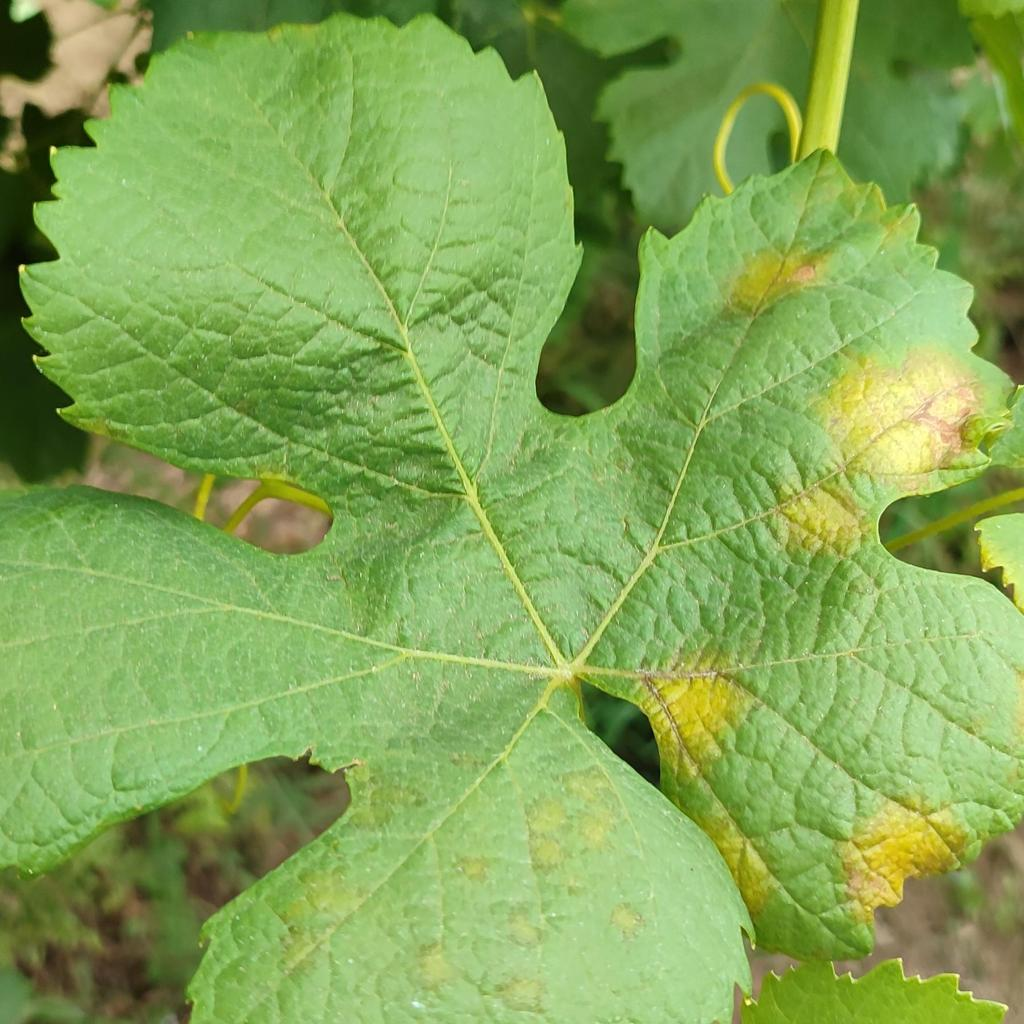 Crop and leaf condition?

grapevine, downy mildew
